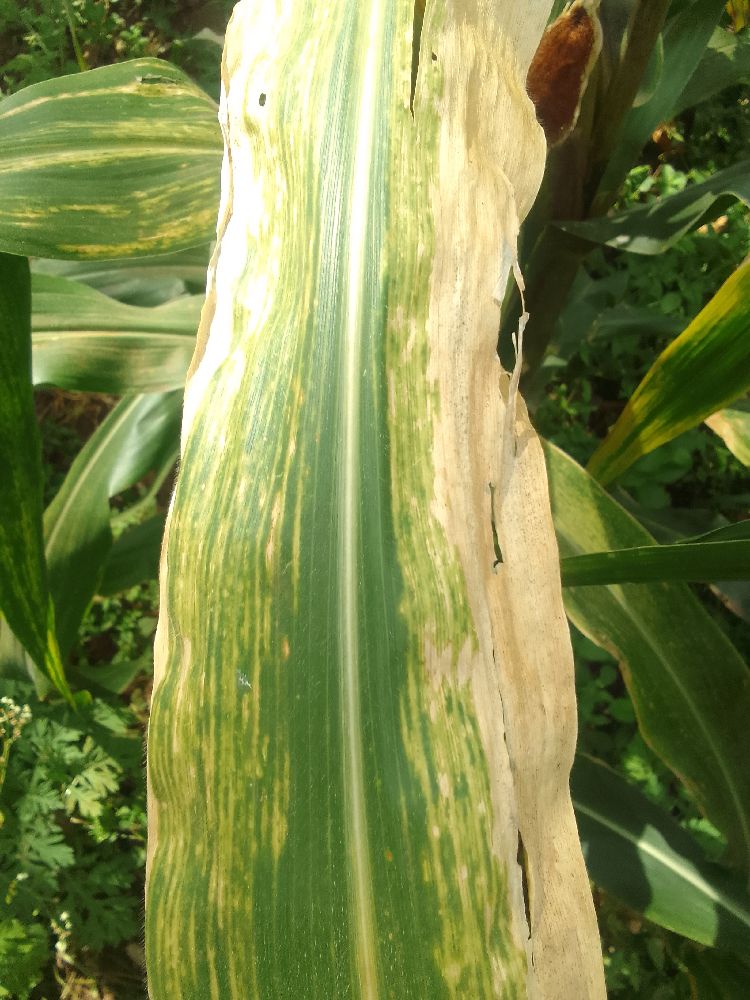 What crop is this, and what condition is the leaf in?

maize, maize lethal necrosis
